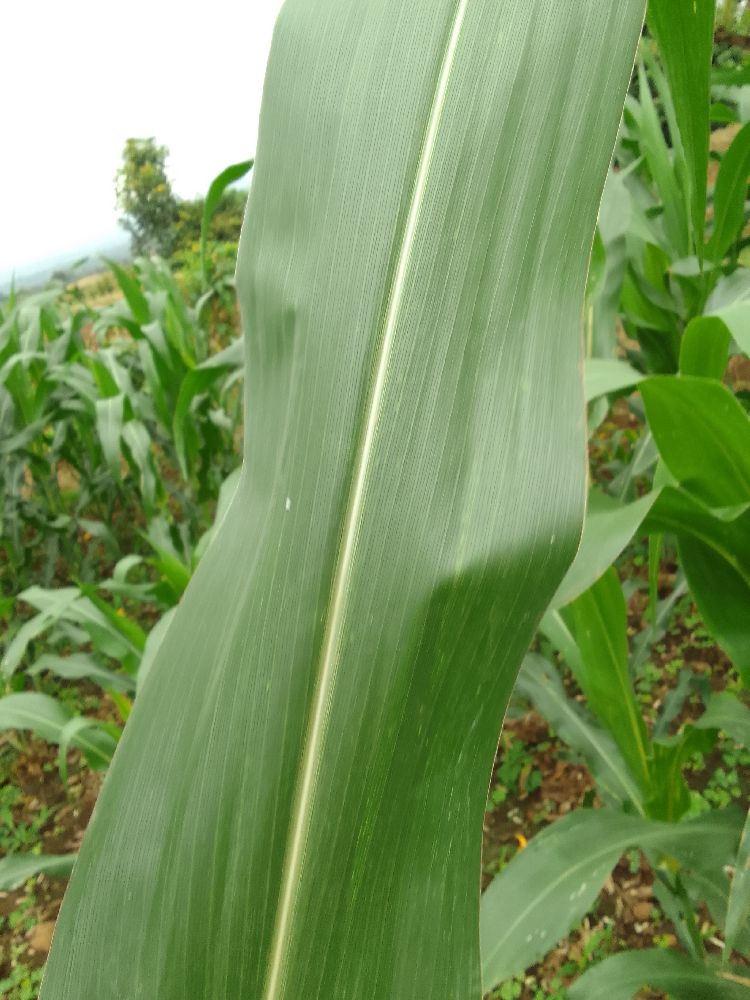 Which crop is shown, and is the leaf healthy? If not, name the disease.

maize, healthy
